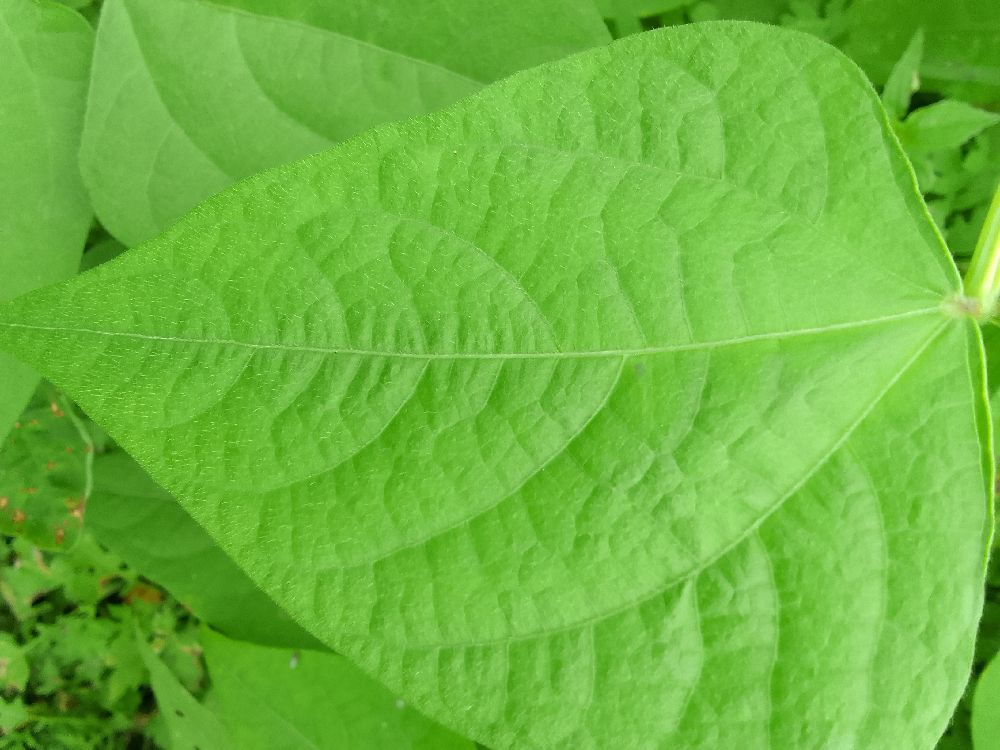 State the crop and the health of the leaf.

common bean, healthy
